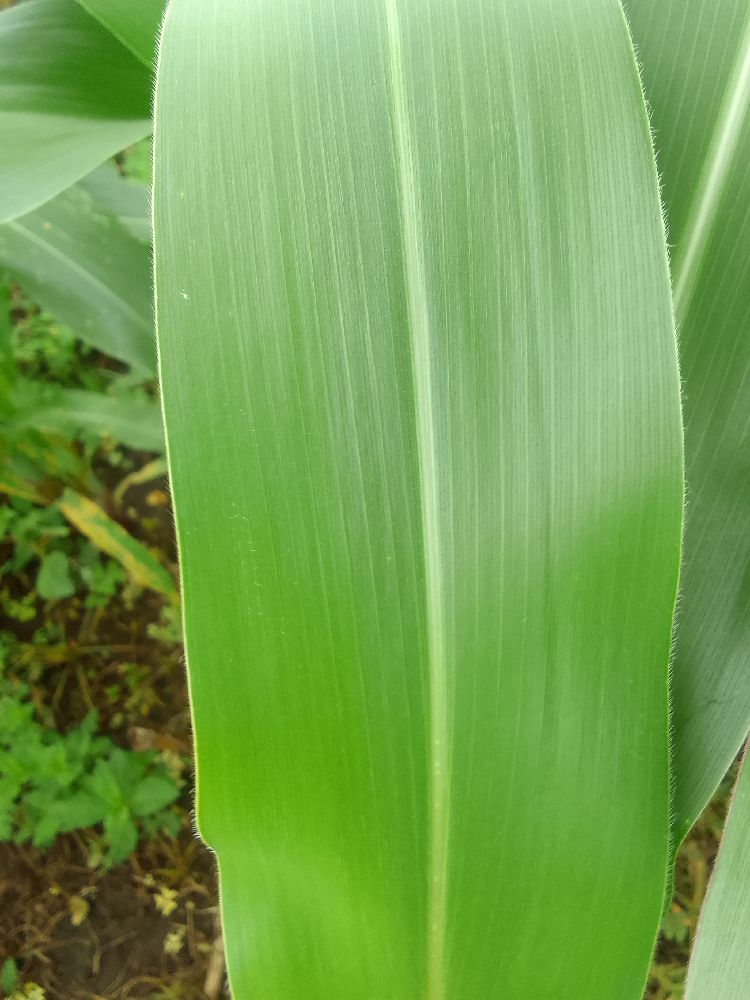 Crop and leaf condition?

maize, healthy
